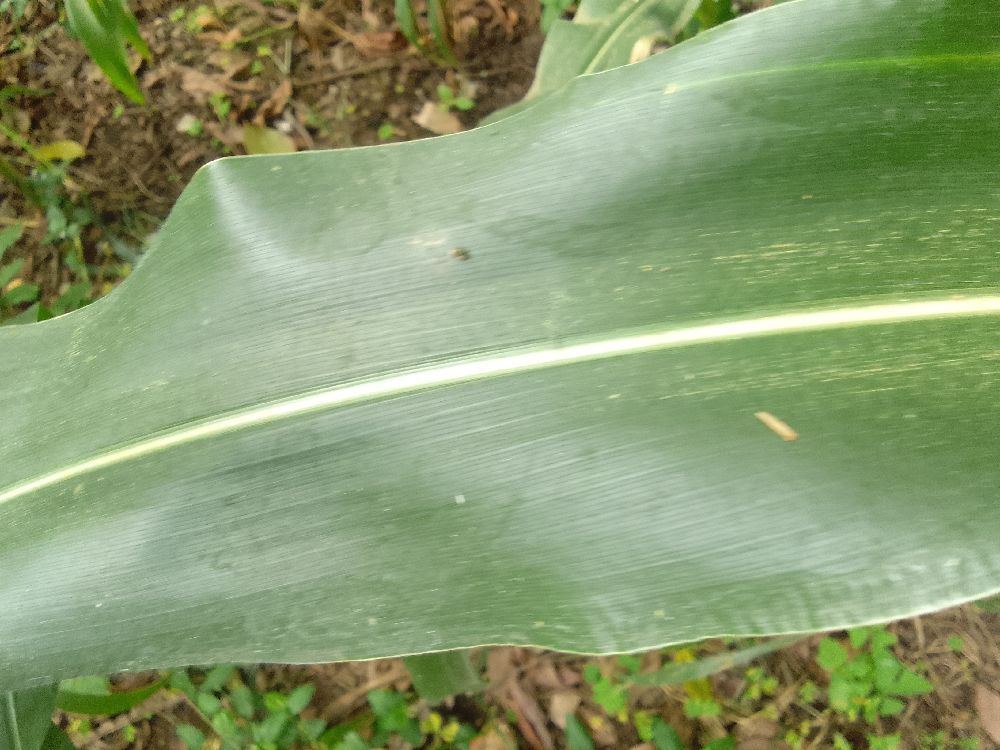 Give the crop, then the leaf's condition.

maize, healthy
